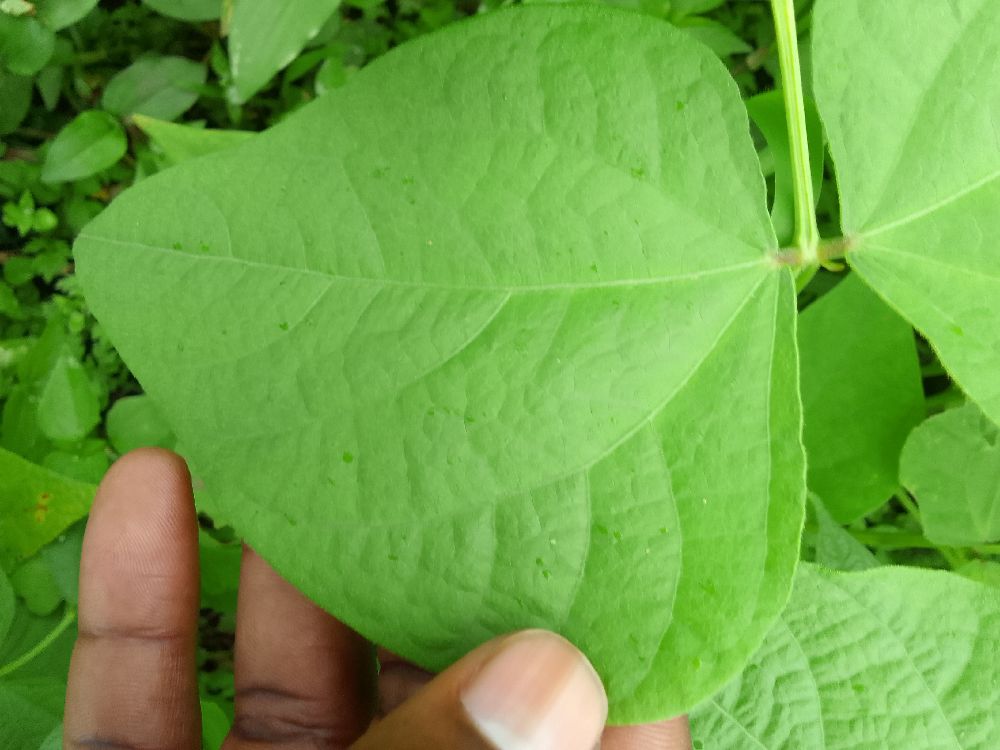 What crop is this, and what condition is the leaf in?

common bean, healthy
